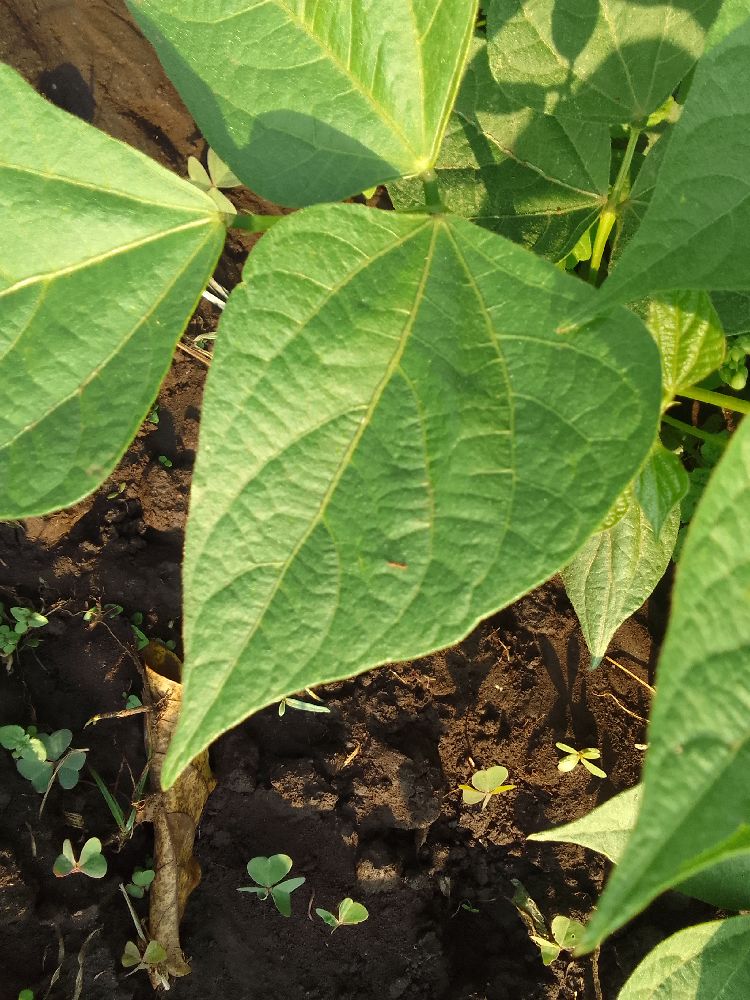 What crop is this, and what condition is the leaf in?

common bean, healthy
